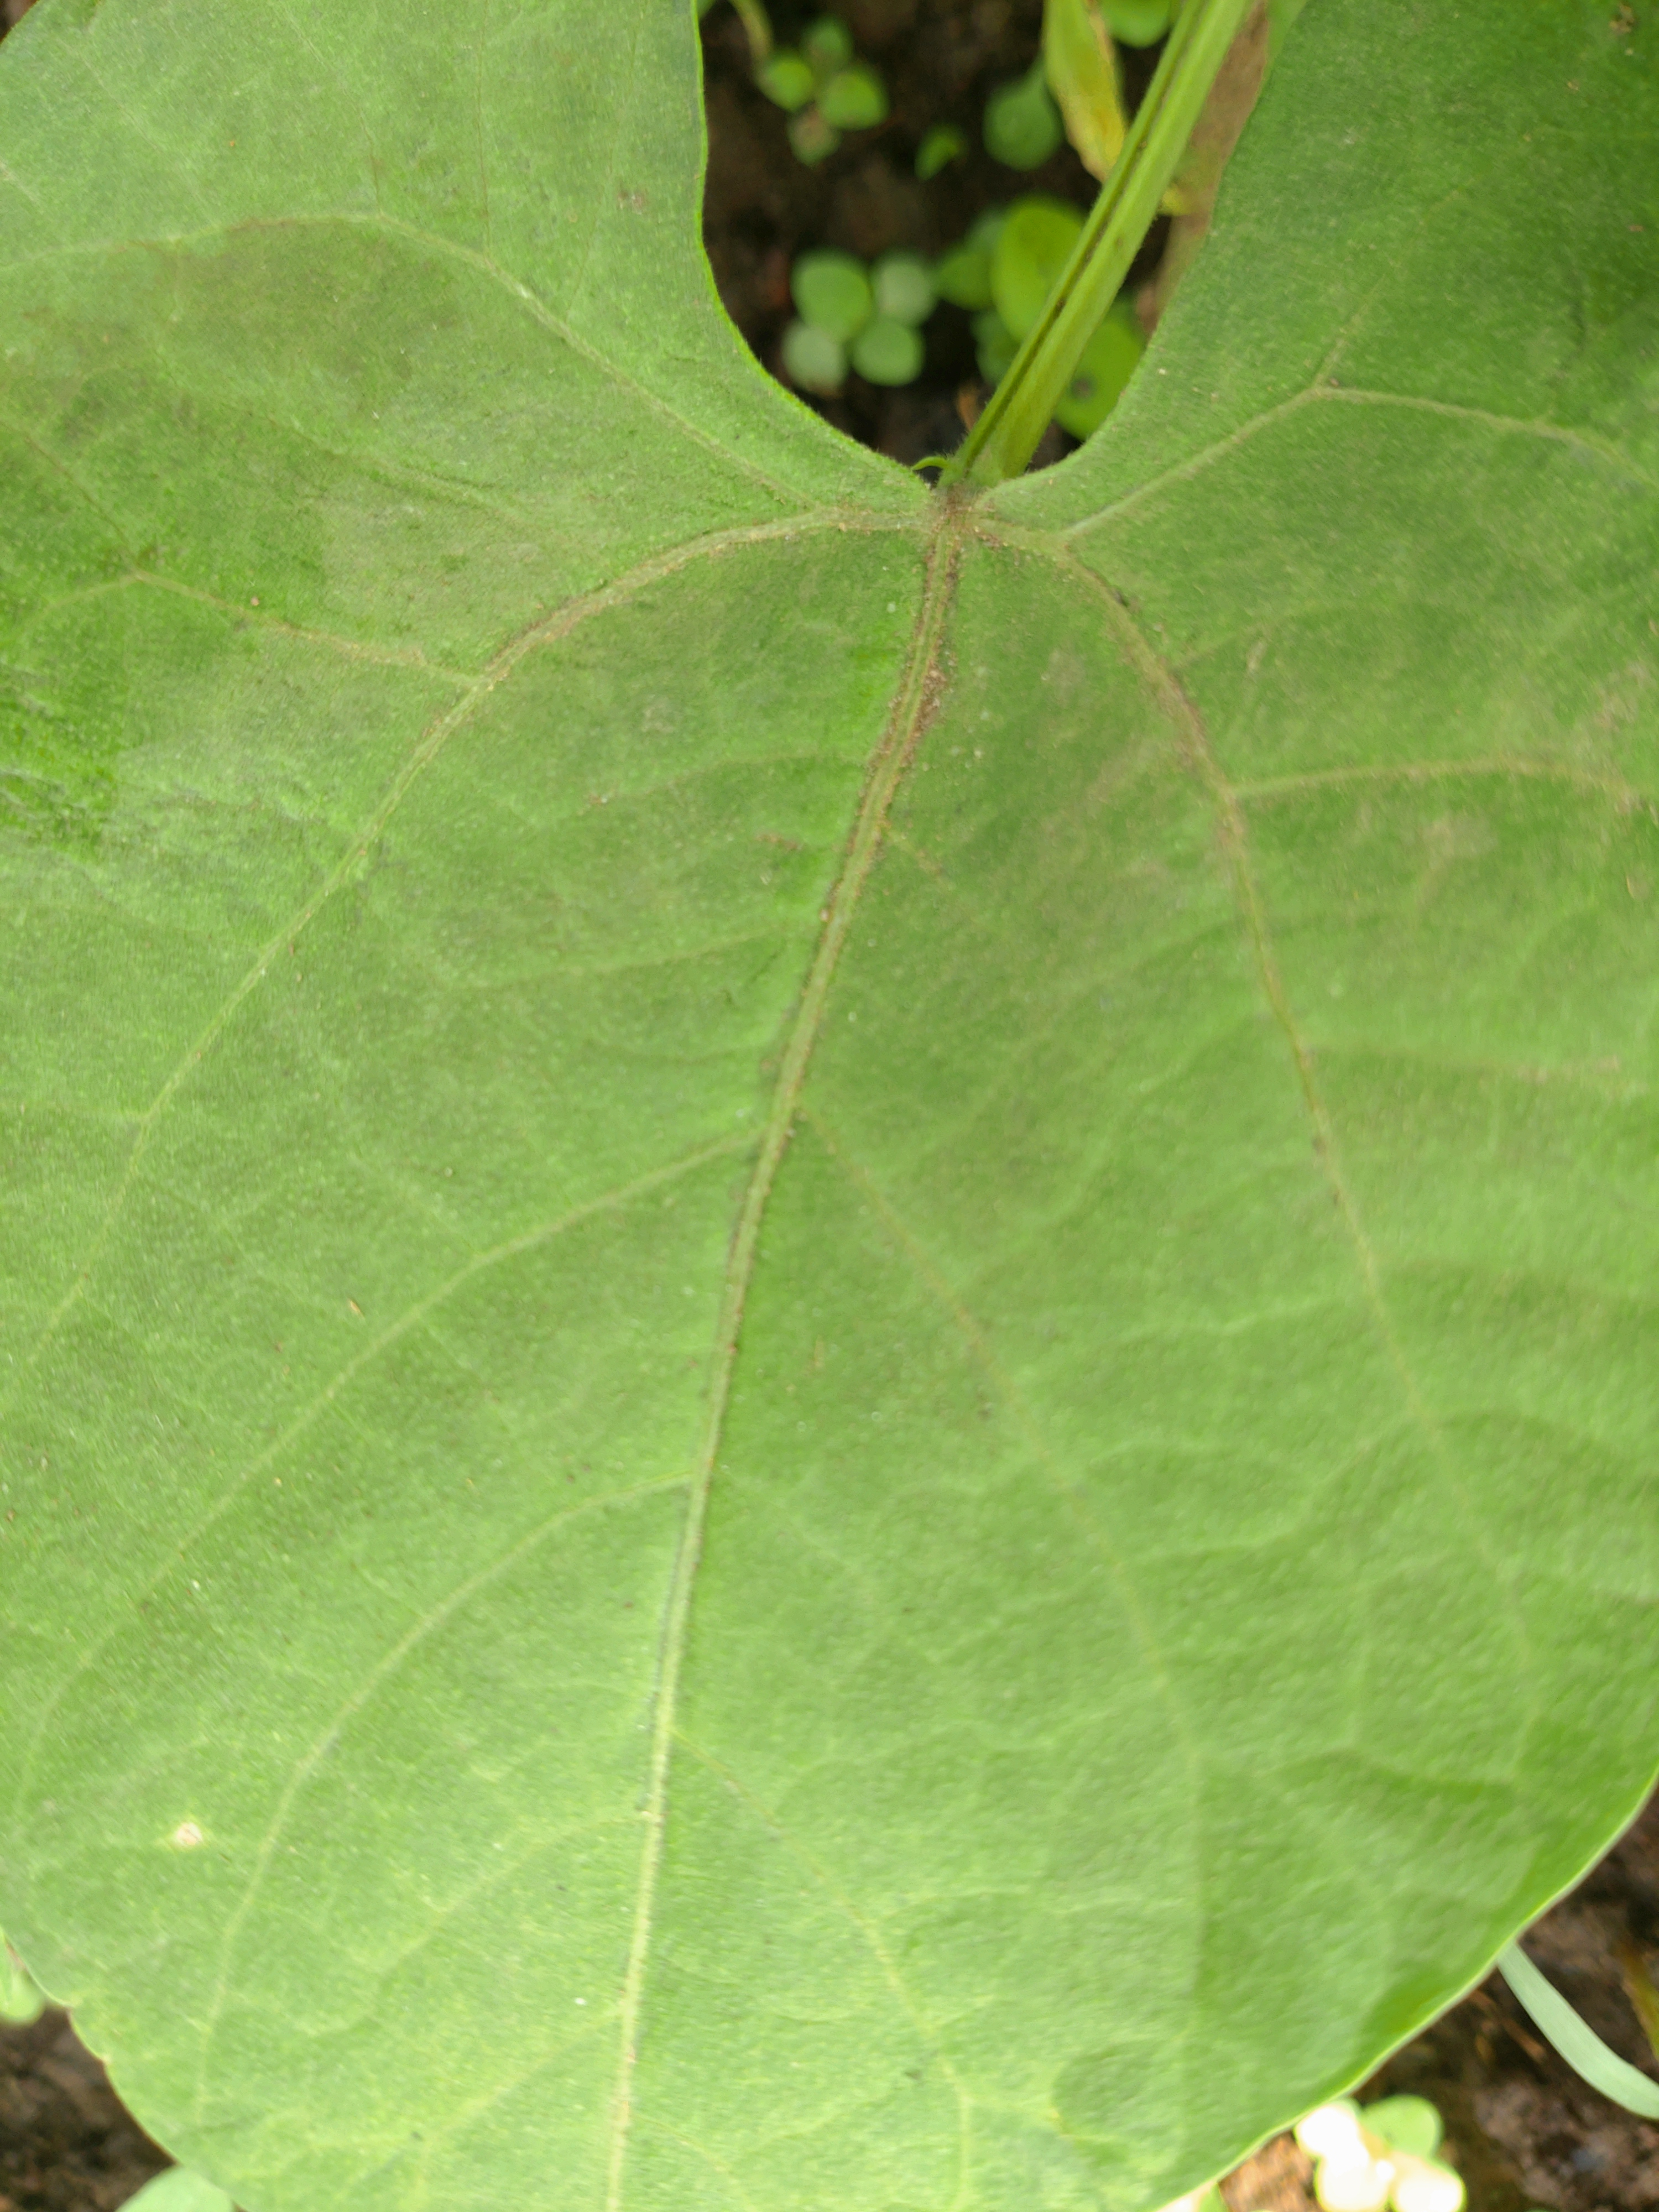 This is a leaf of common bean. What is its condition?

healthy
